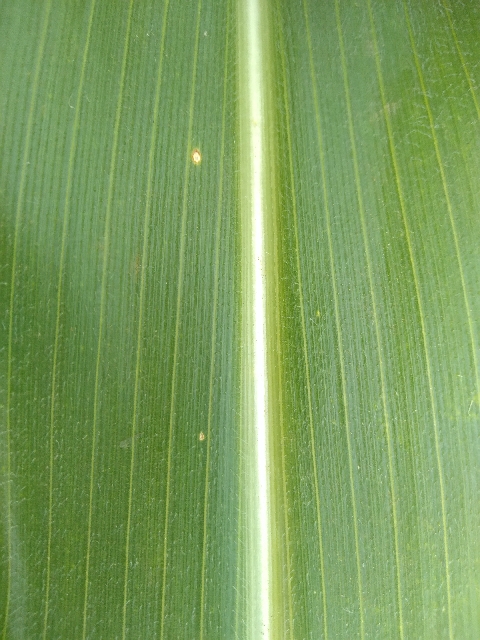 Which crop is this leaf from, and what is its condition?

maize, healthy
